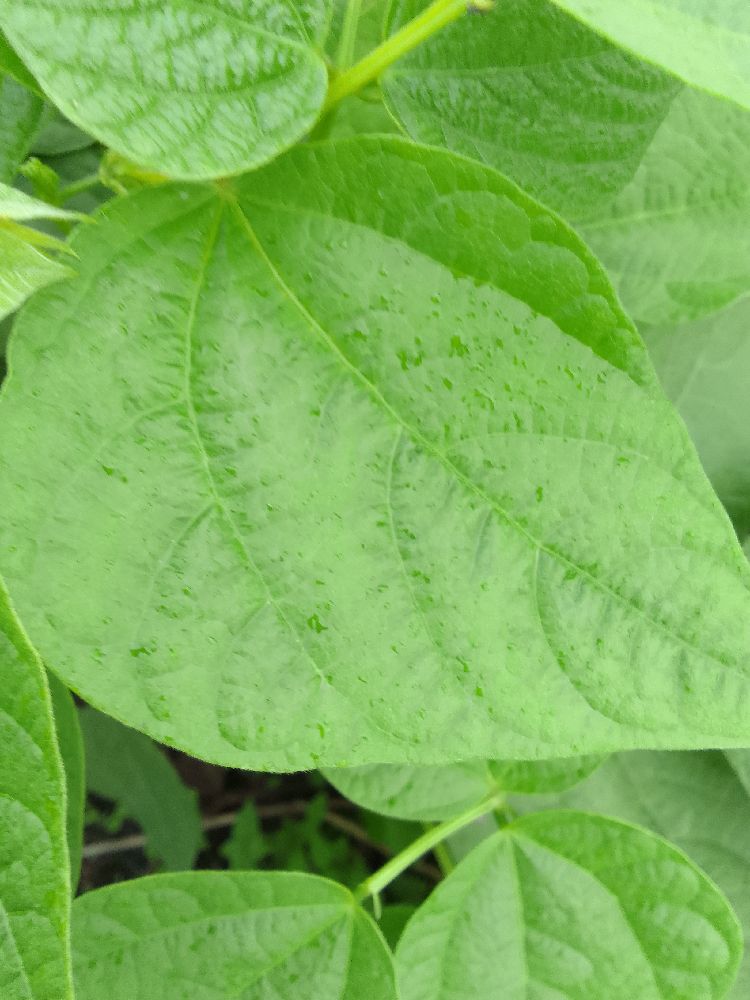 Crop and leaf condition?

common bean, healthy
